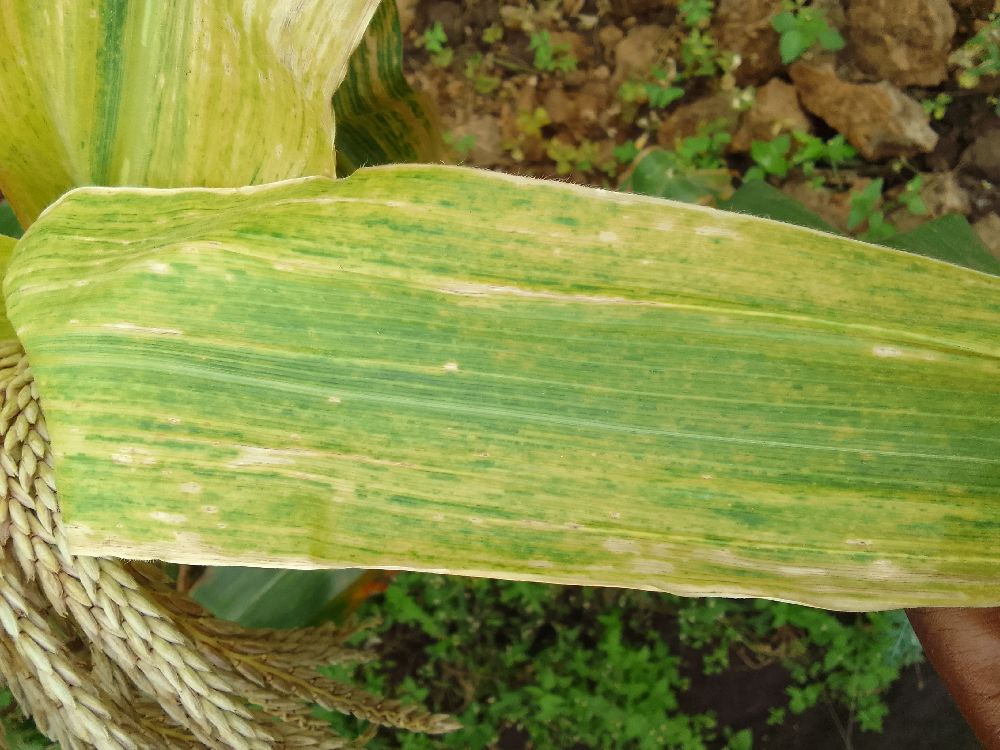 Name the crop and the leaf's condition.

maize, maize lethal necrosis
